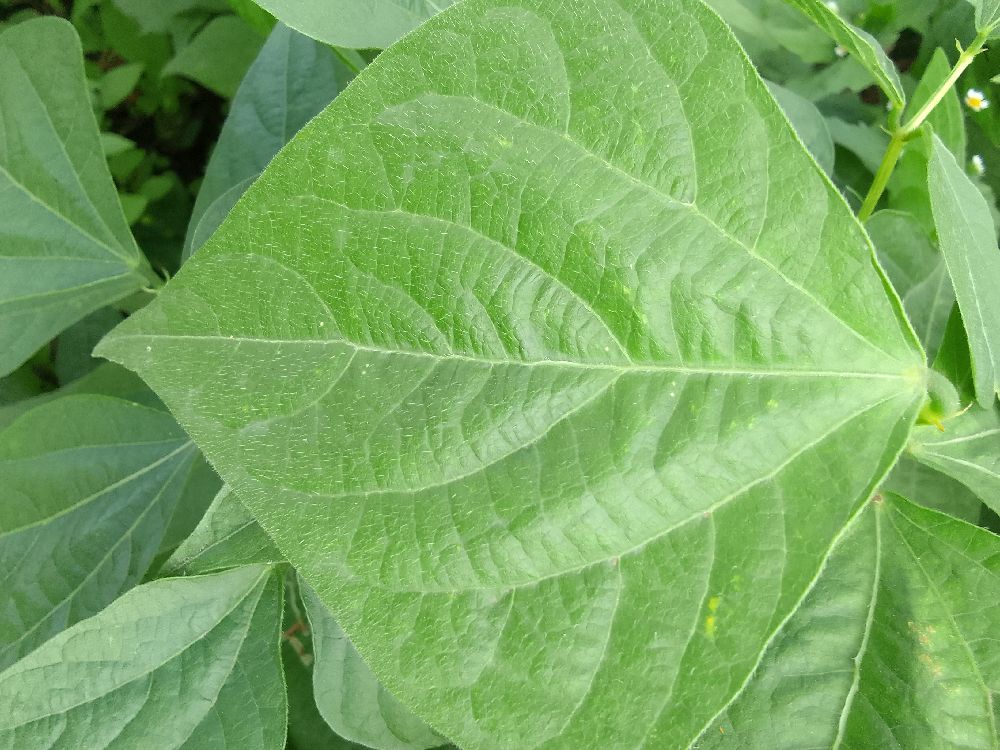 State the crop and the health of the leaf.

common bean, healthy
